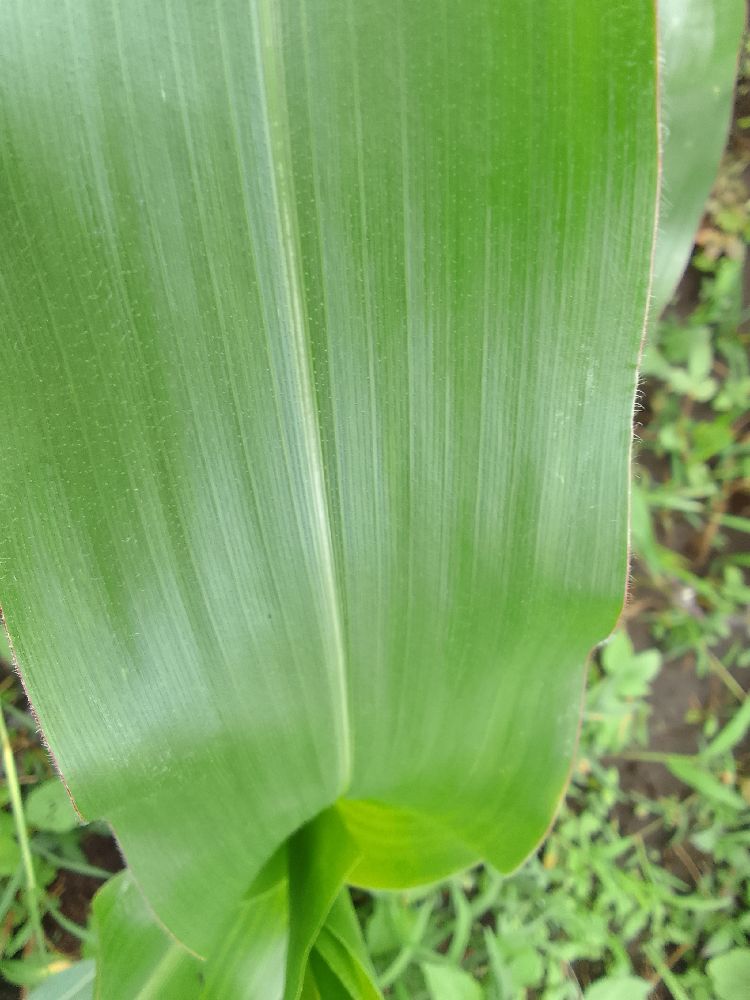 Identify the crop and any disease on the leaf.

maize, healthy
